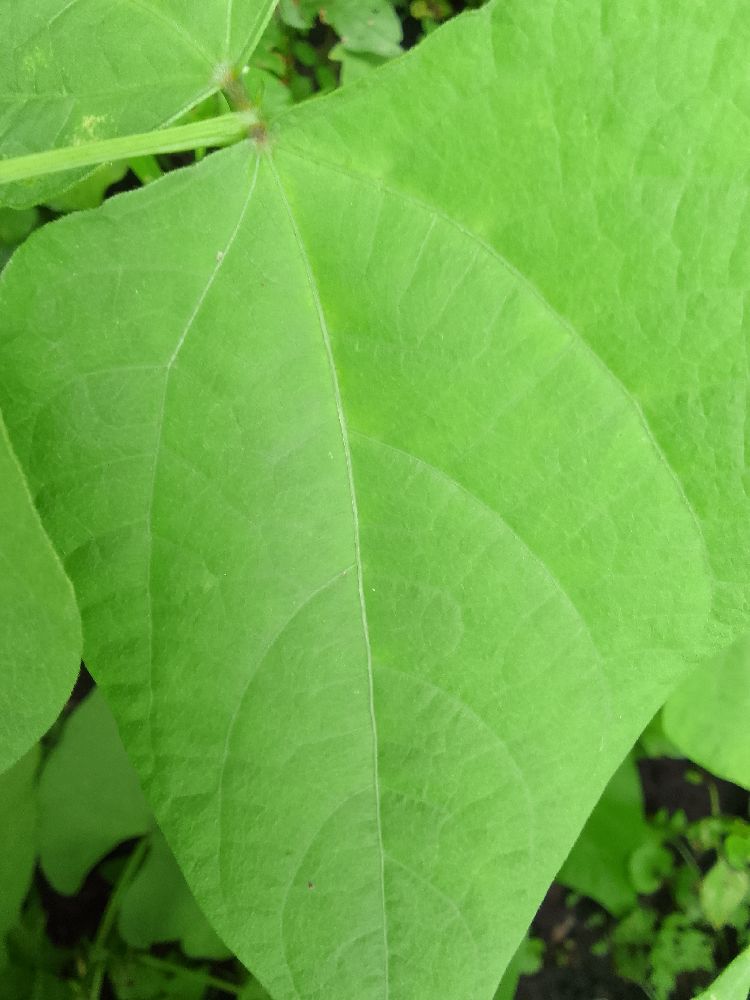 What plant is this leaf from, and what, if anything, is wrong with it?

common bean, healthy
